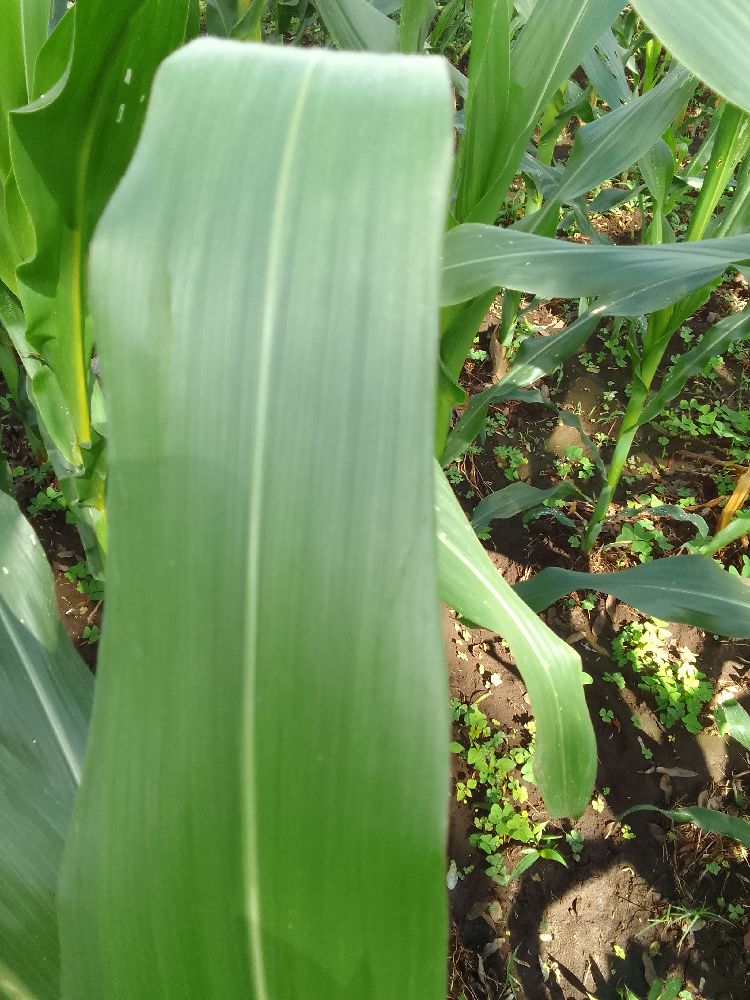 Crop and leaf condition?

maize, healthy
